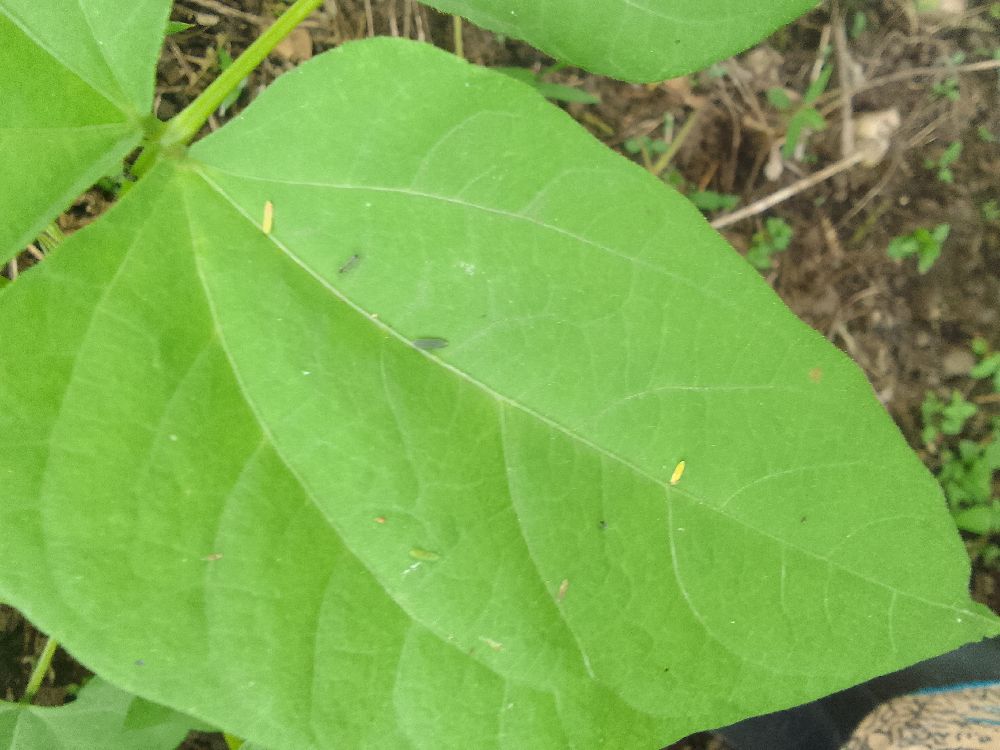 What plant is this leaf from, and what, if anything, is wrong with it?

common bean, healthy
